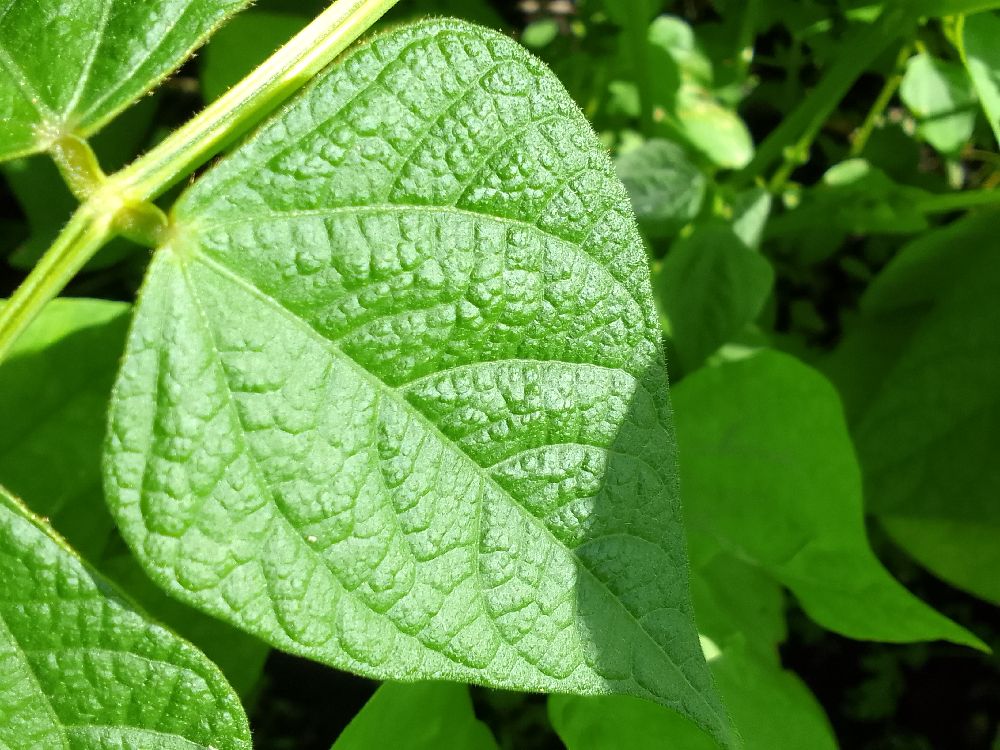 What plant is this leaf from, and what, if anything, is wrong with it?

common bean, healthy
